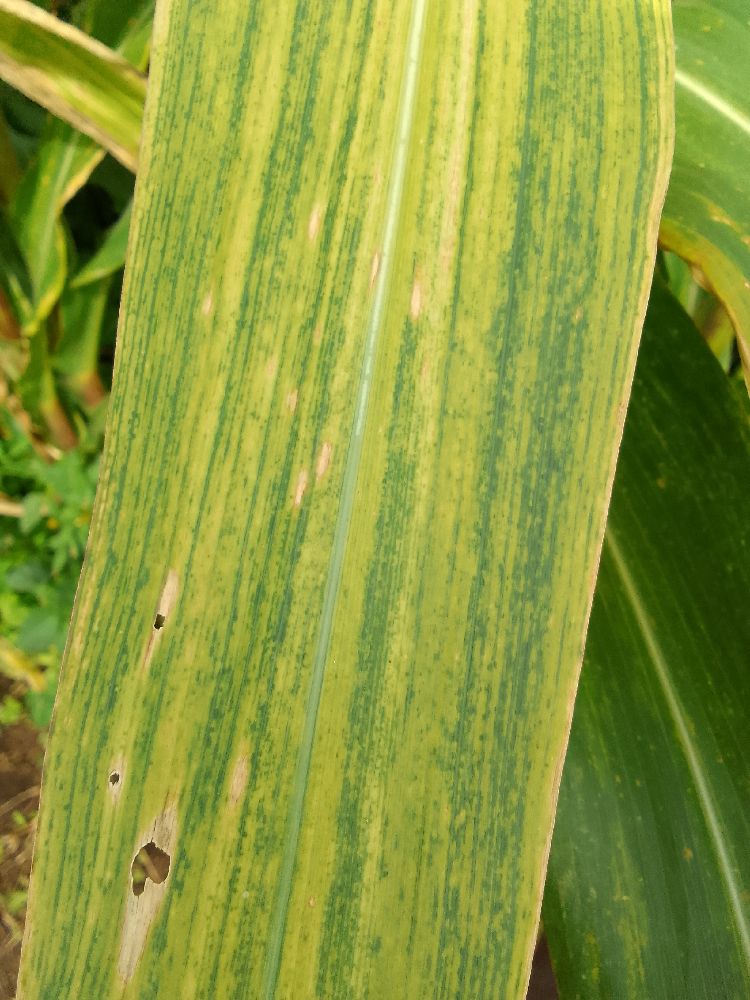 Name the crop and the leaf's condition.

maize, maize lethal necrosis
